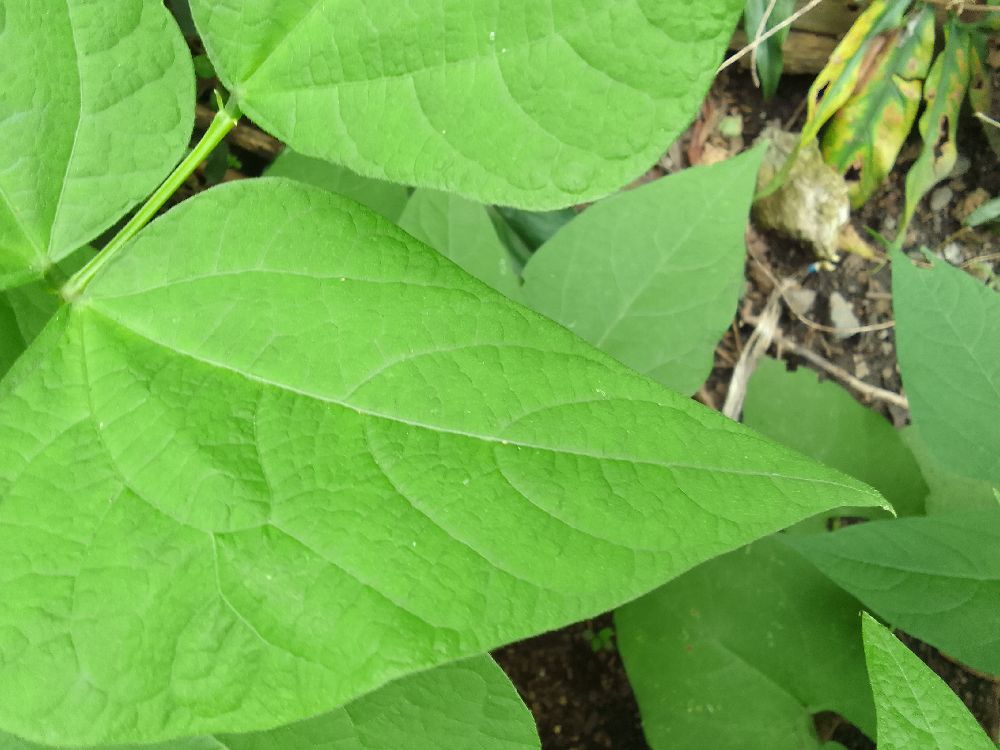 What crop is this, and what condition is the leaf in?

common bean, healthy
